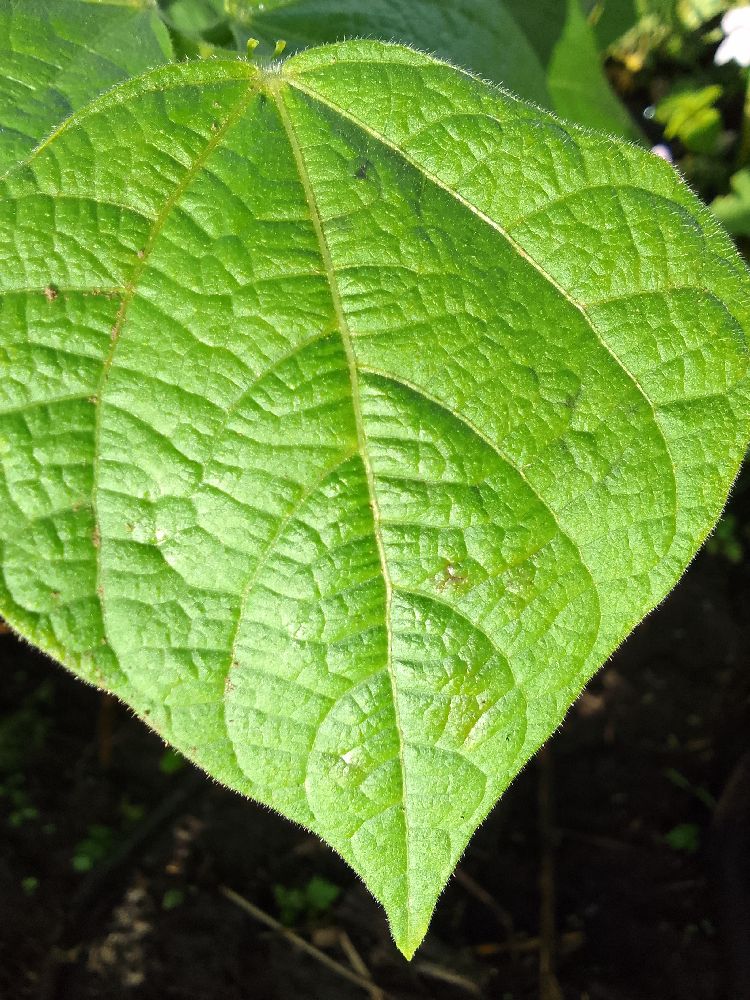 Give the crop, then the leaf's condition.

common bean, healthy
